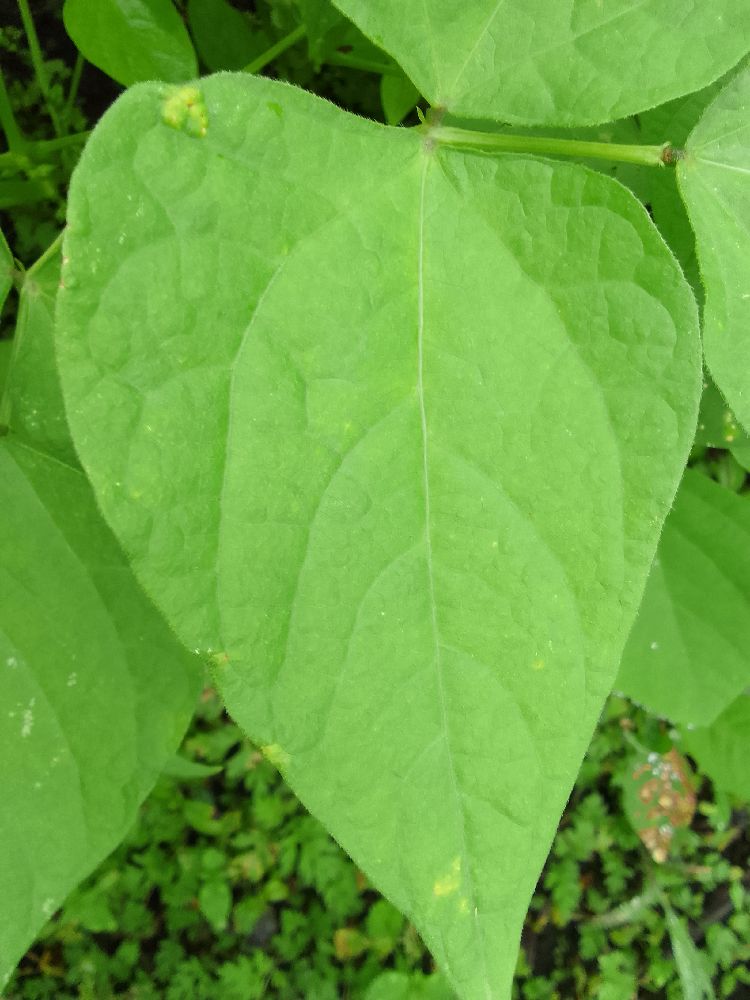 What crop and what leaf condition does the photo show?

maize, healthy
